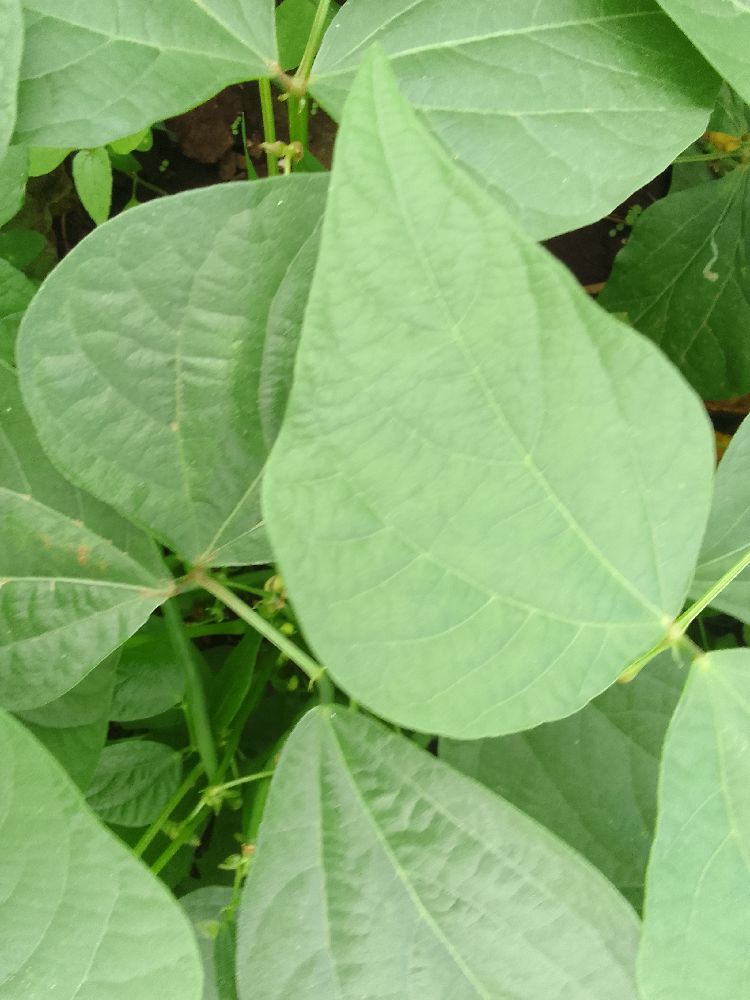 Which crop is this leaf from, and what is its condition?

common bean, healthy
